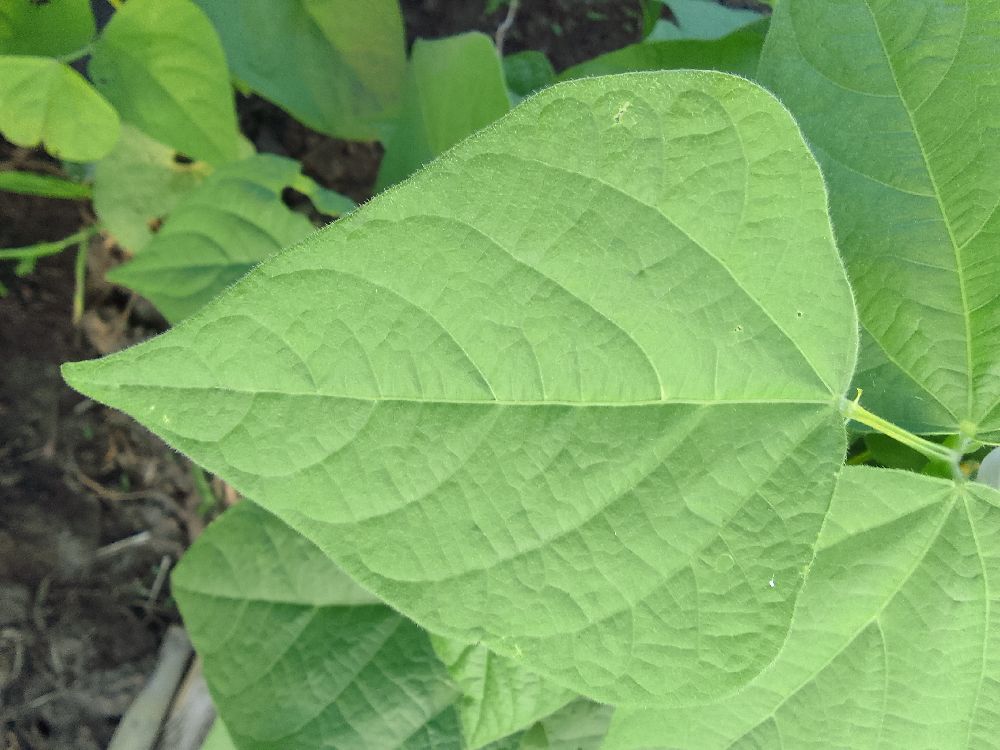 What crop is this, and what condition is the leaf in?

common bean, healthy
